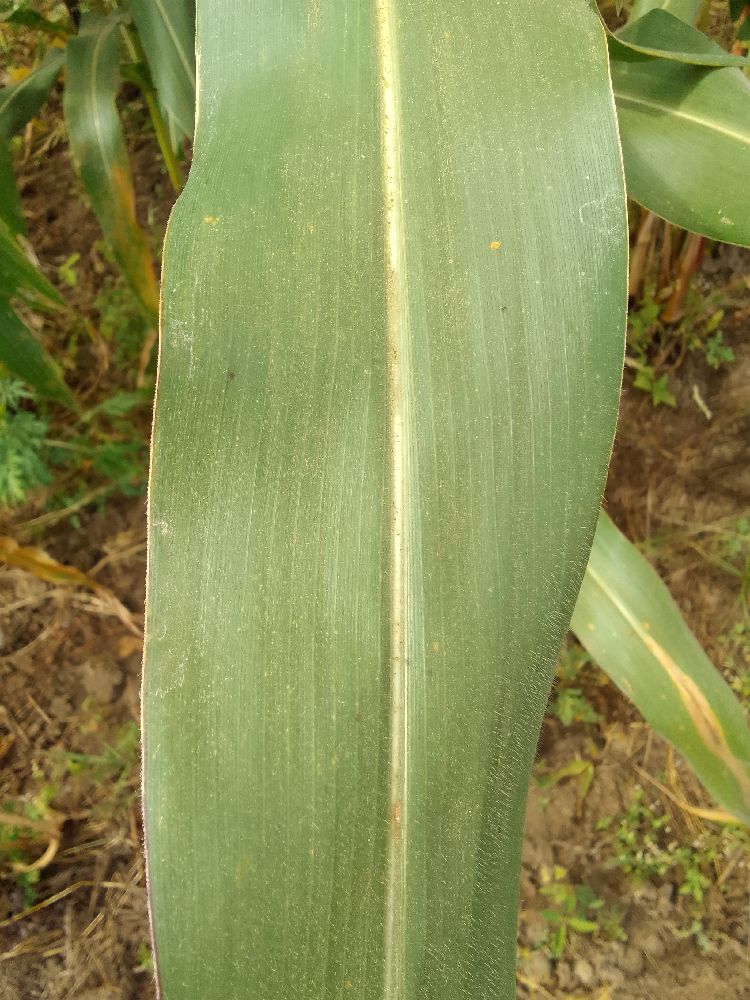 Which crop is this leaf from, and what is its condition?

maize, healthy
